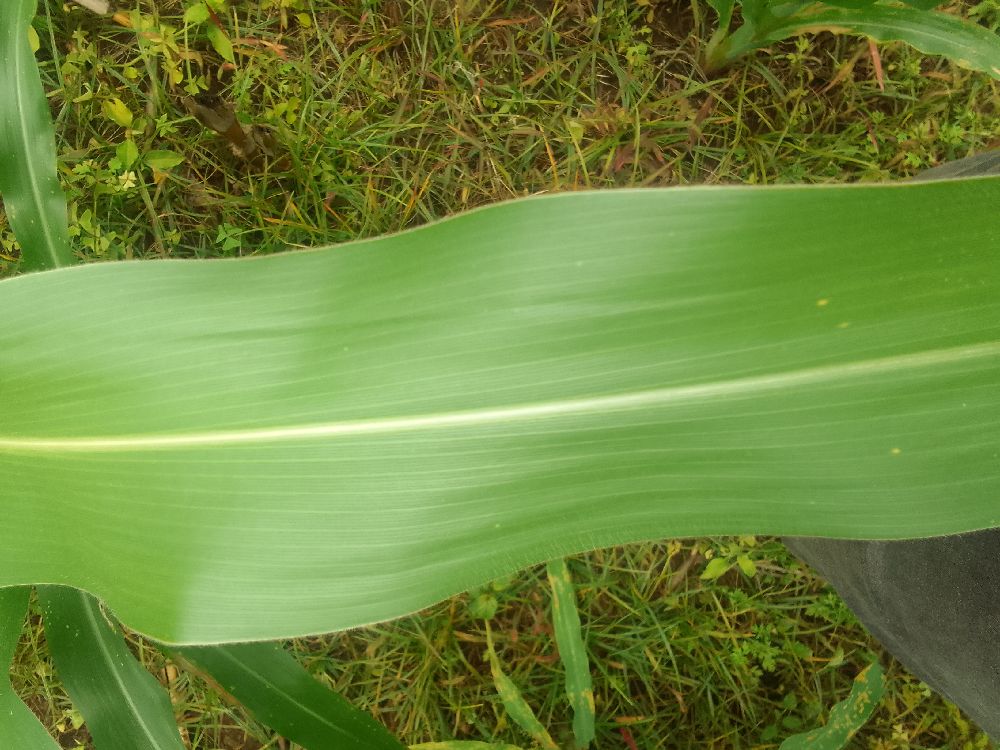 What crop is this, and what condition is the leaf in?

maize, healthy
